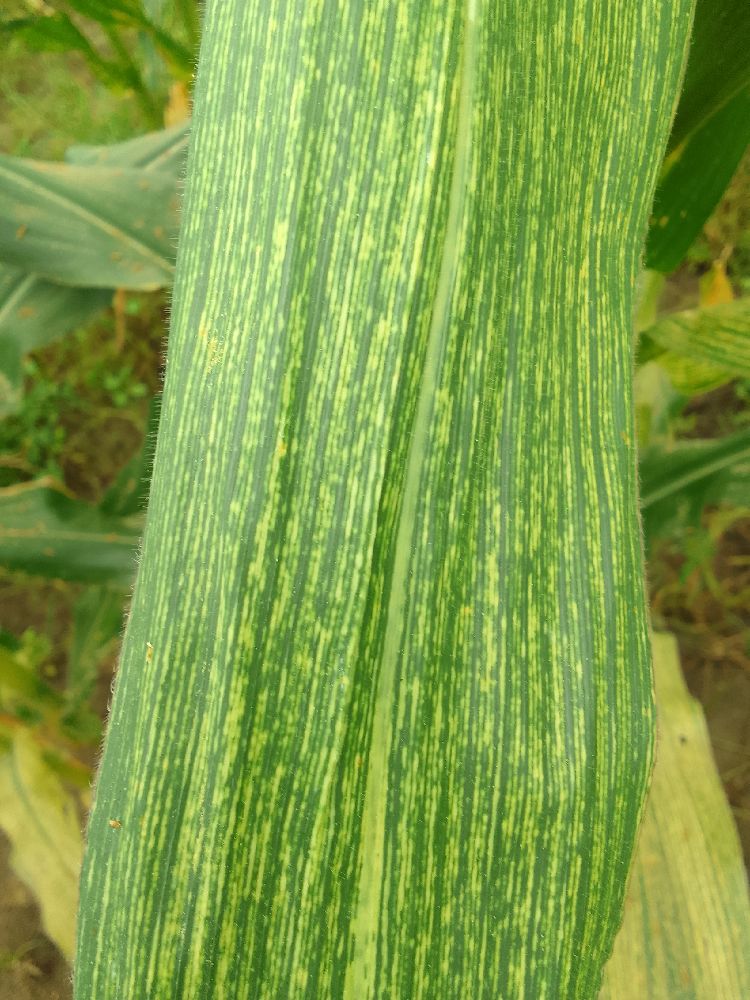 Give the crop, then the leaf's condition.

maize, maize streak virus
